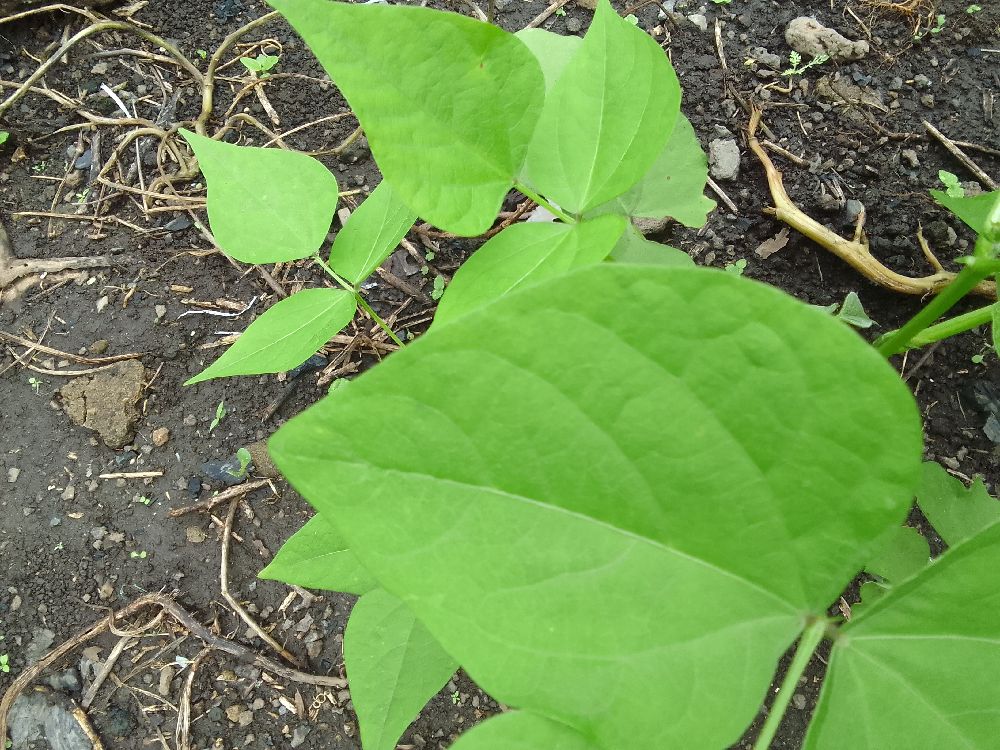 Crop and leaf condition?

common bean, healthy
